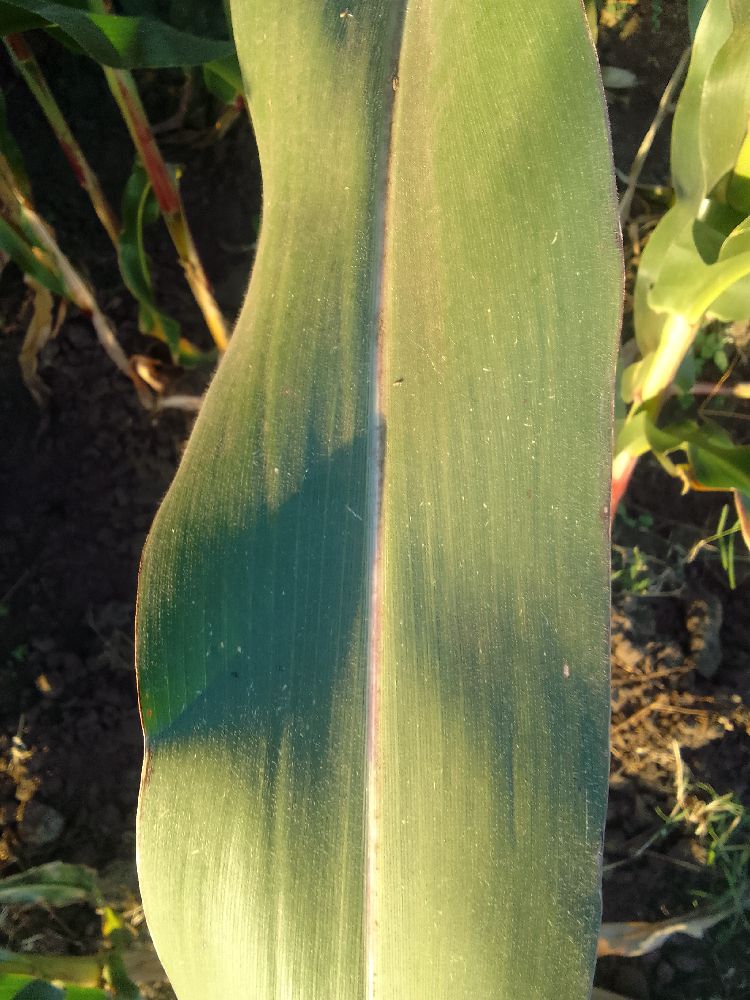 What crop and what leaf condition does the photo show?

maize, healthy
